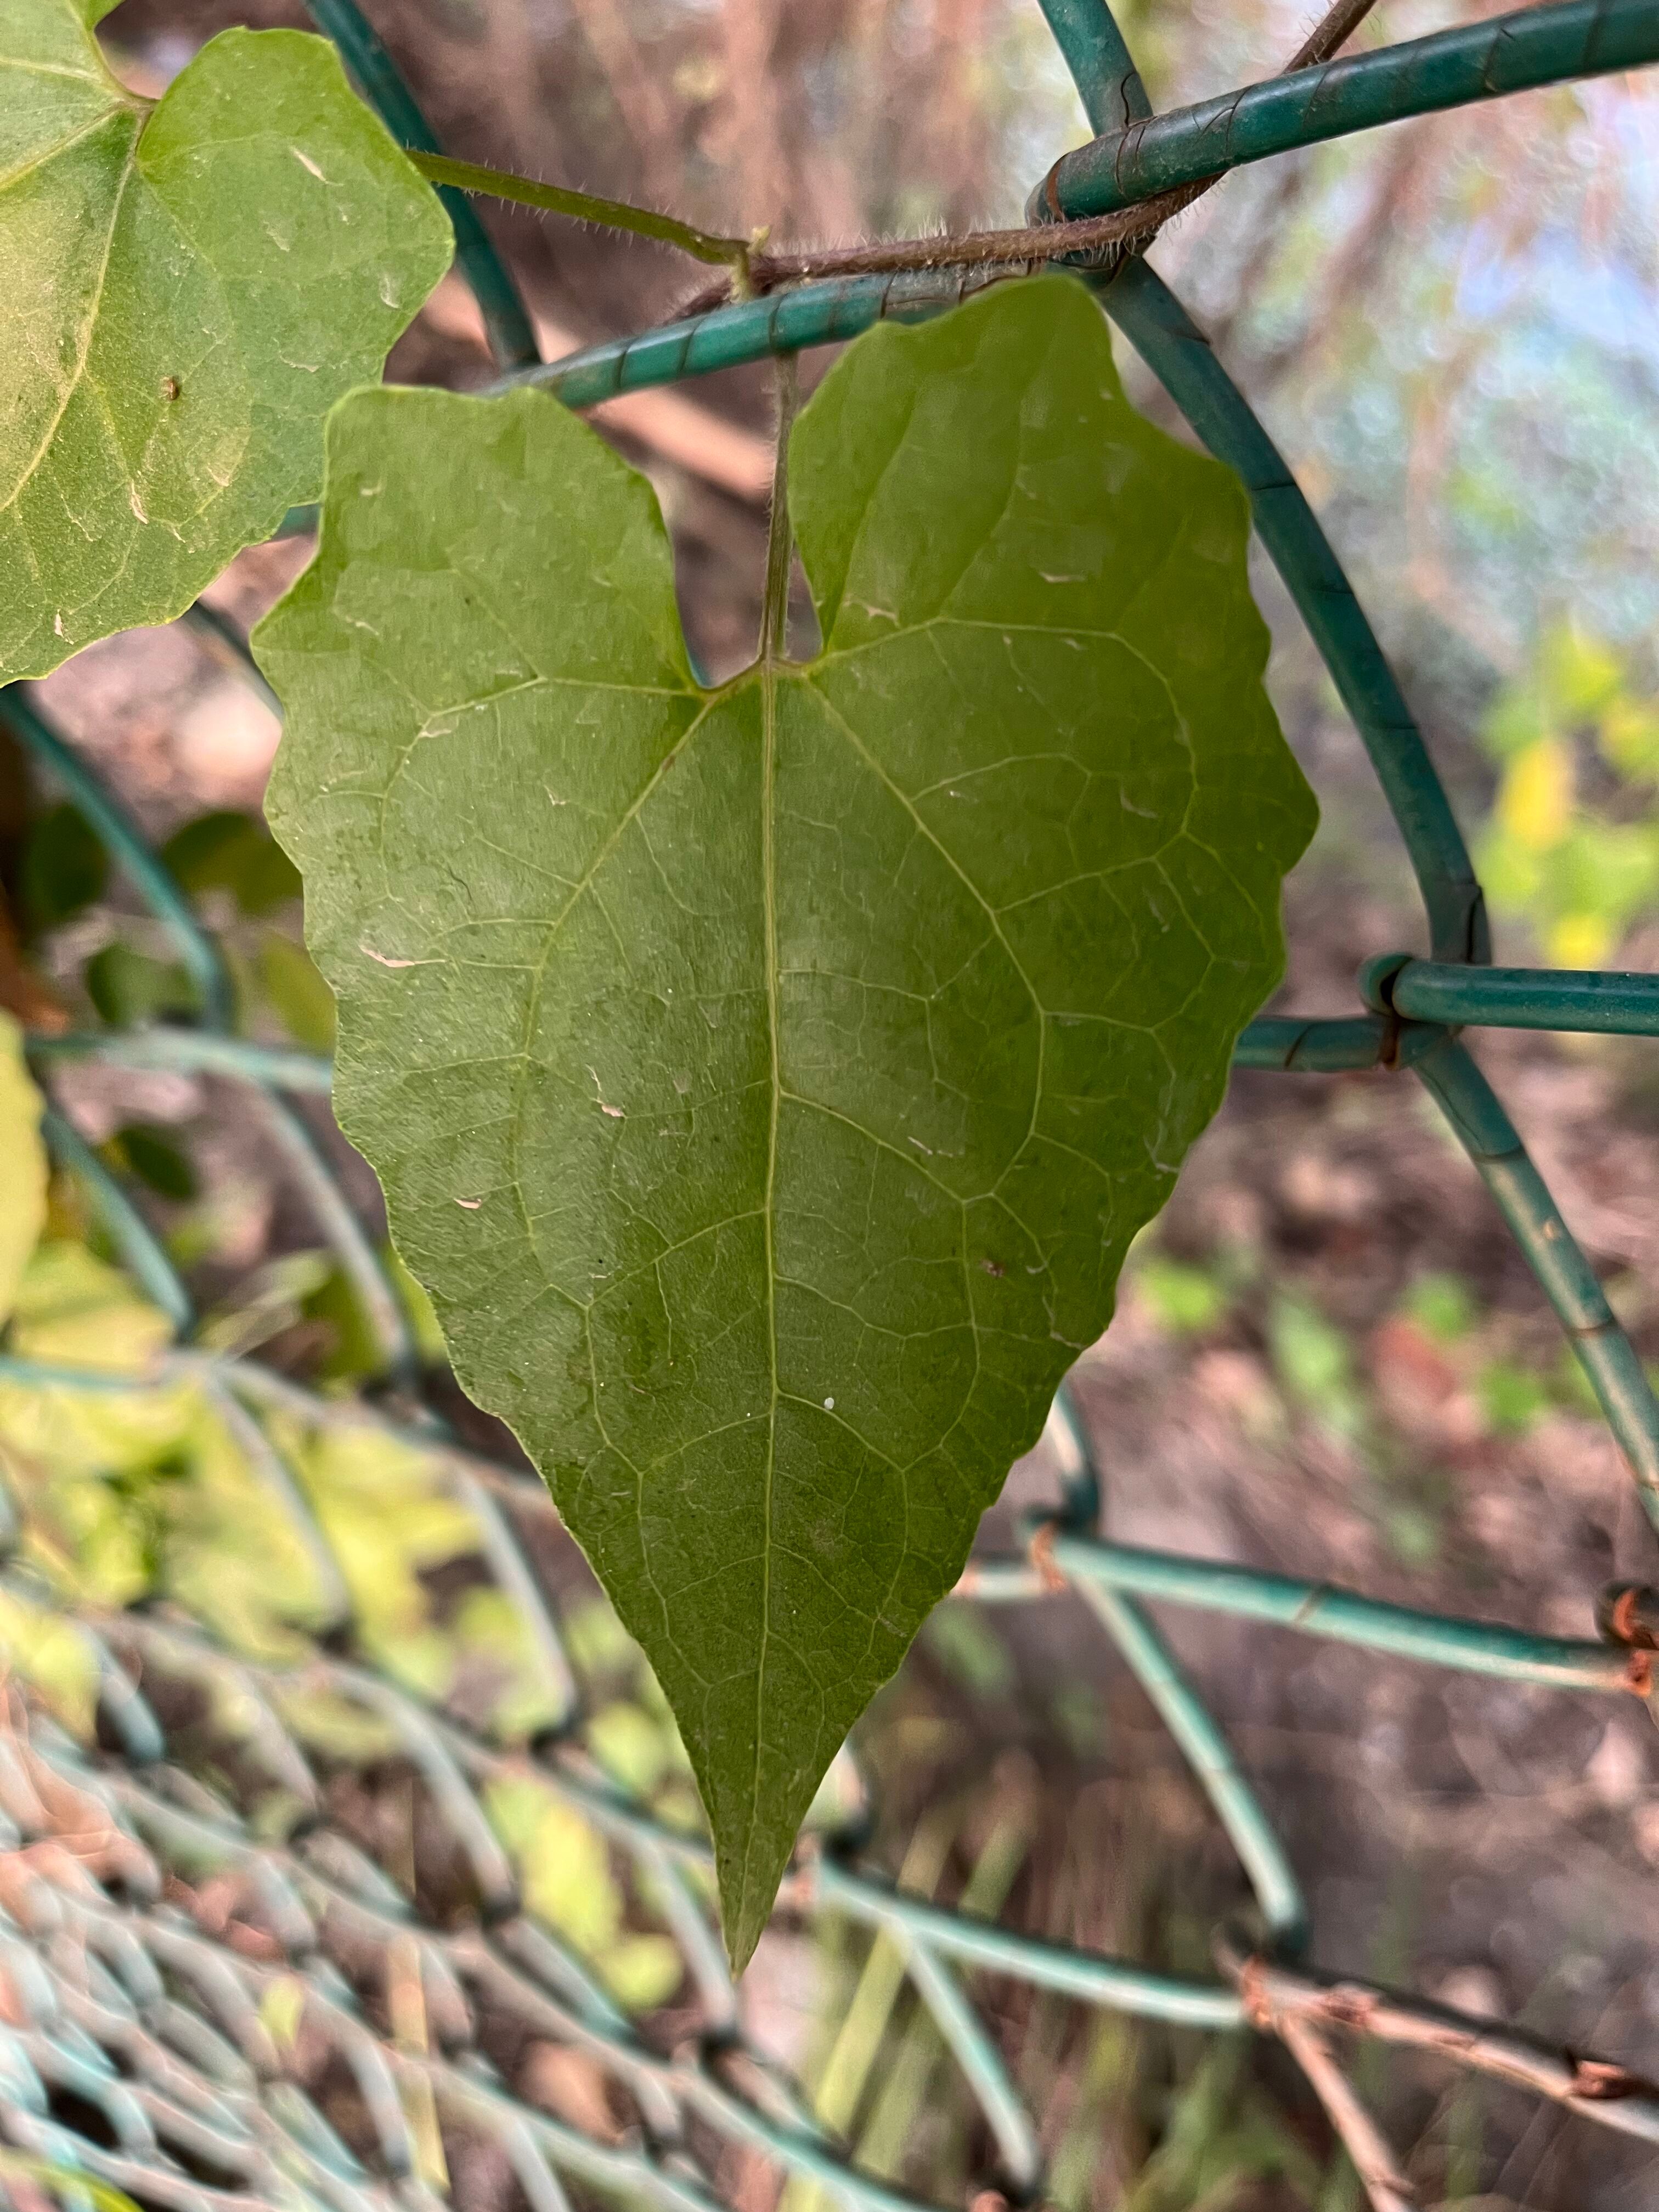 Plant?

bitter vine
